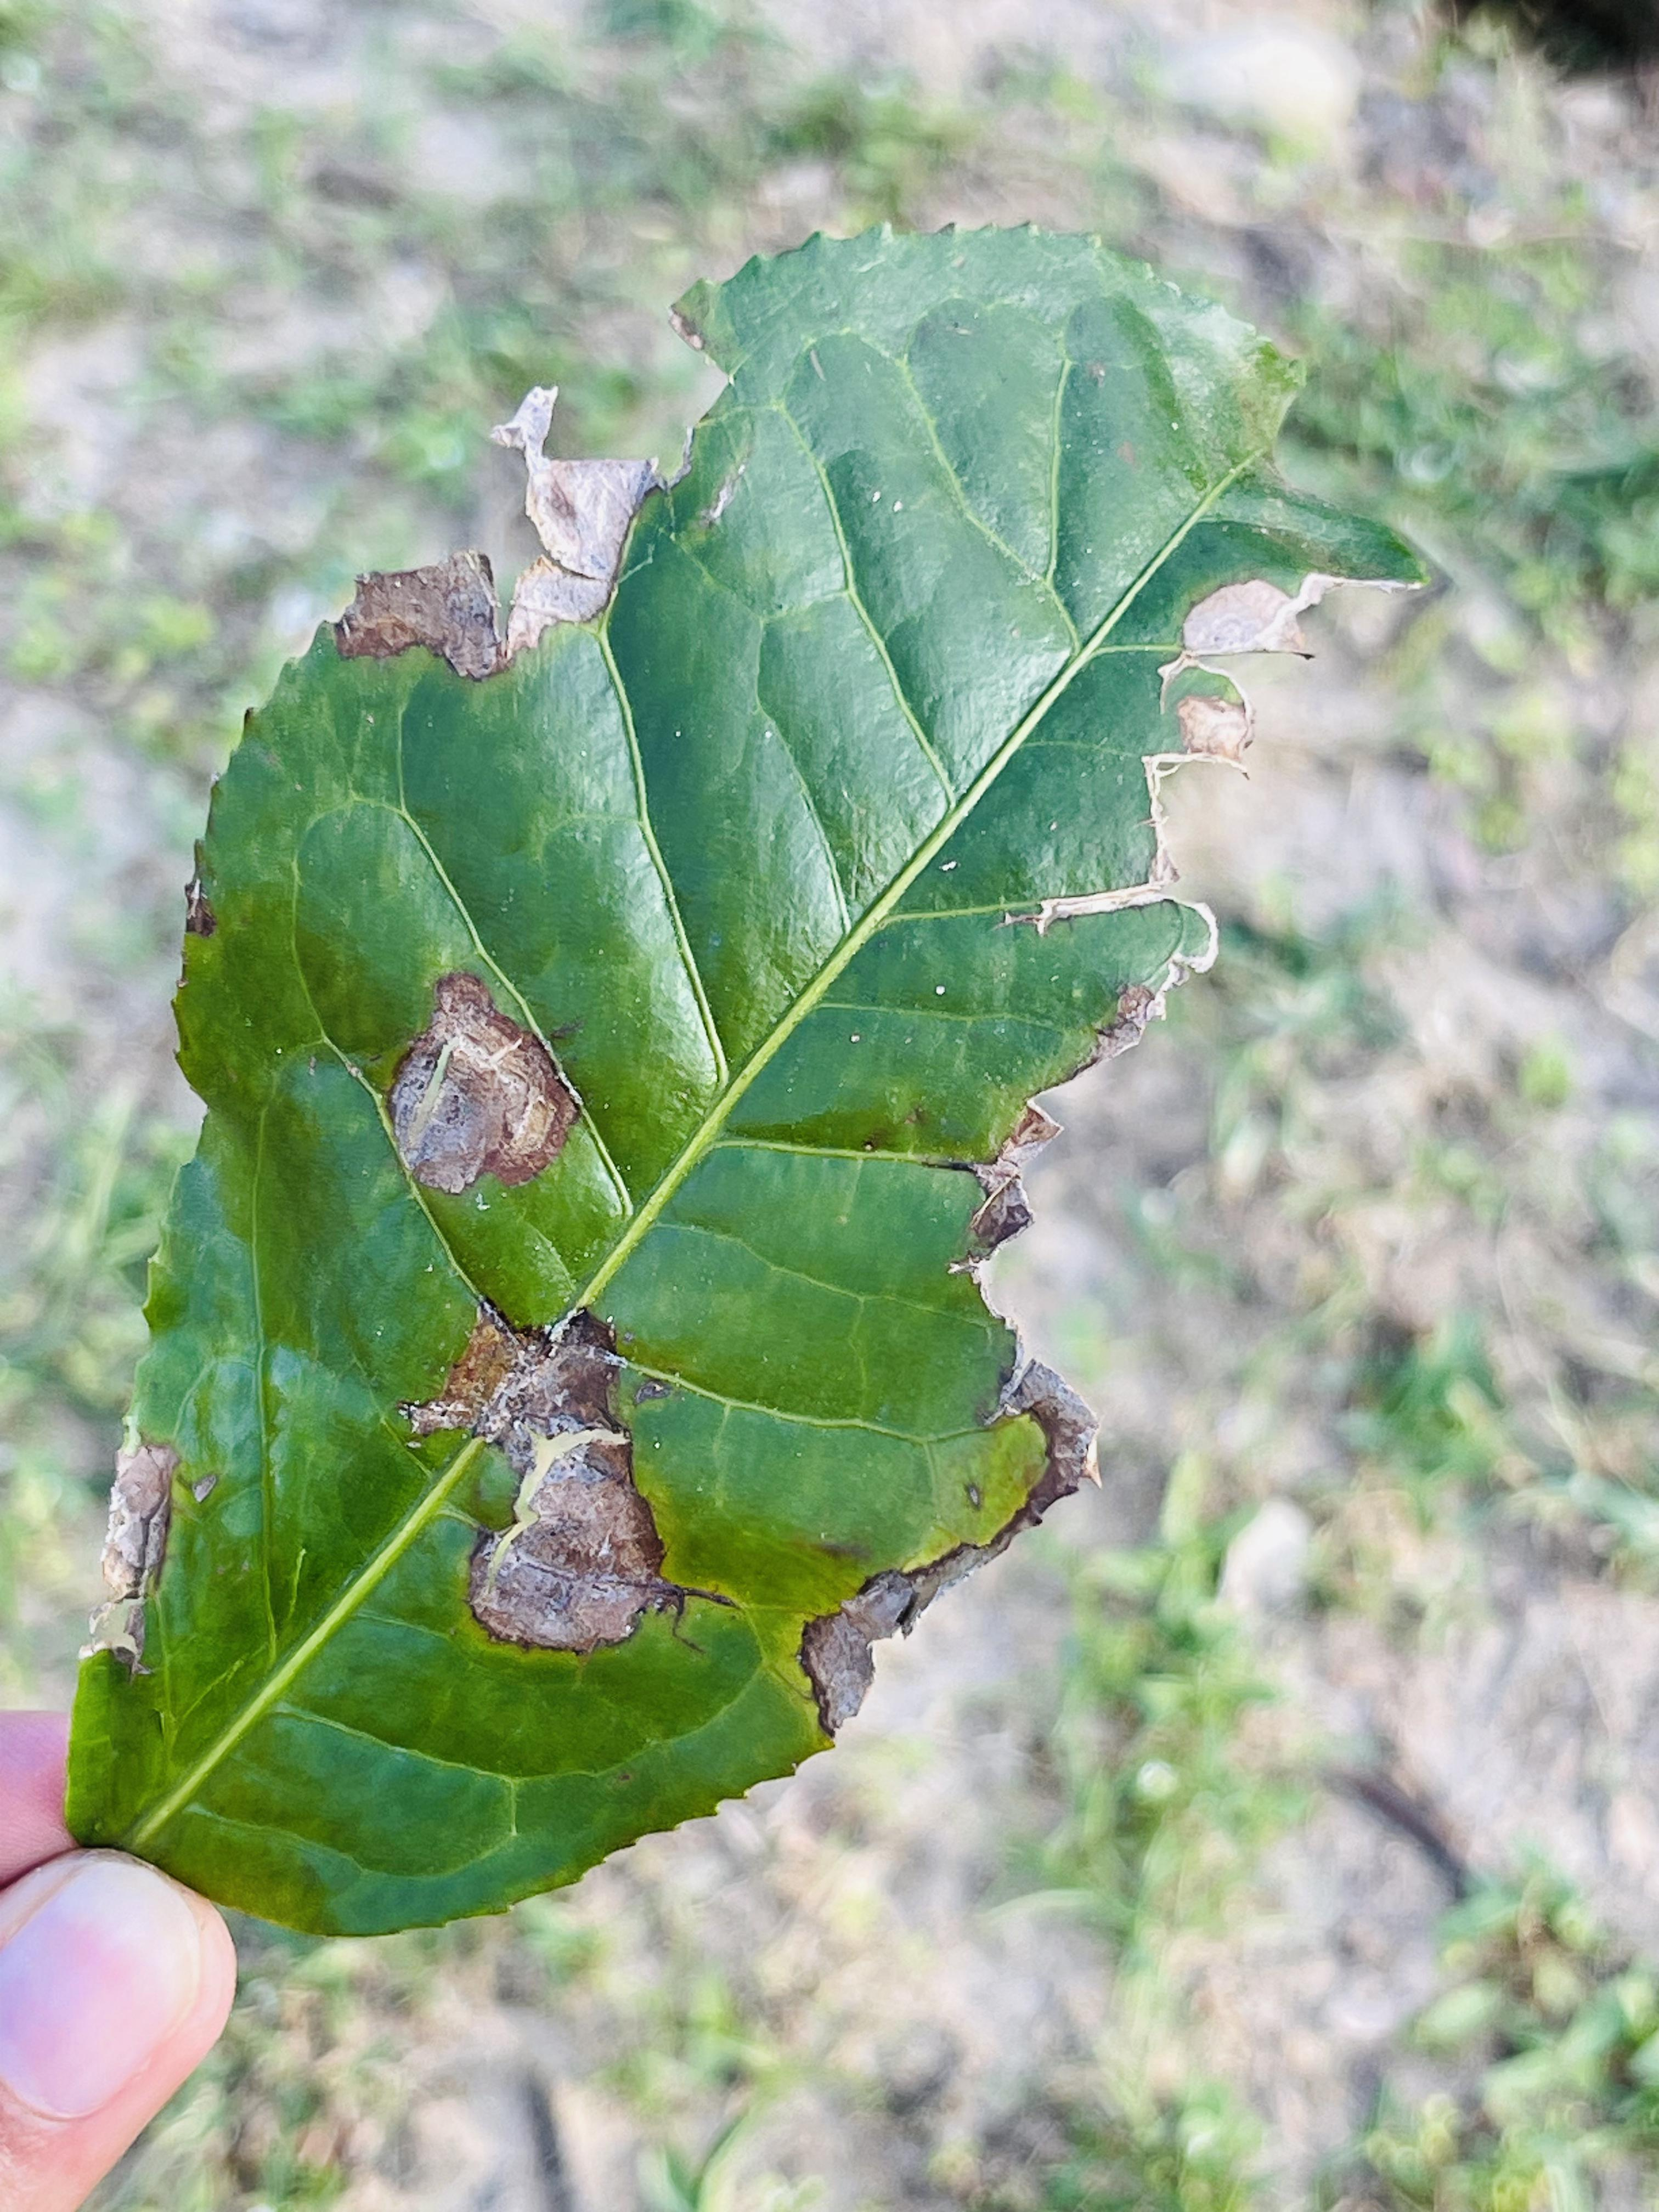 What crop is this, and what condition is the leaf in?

tea, blight
